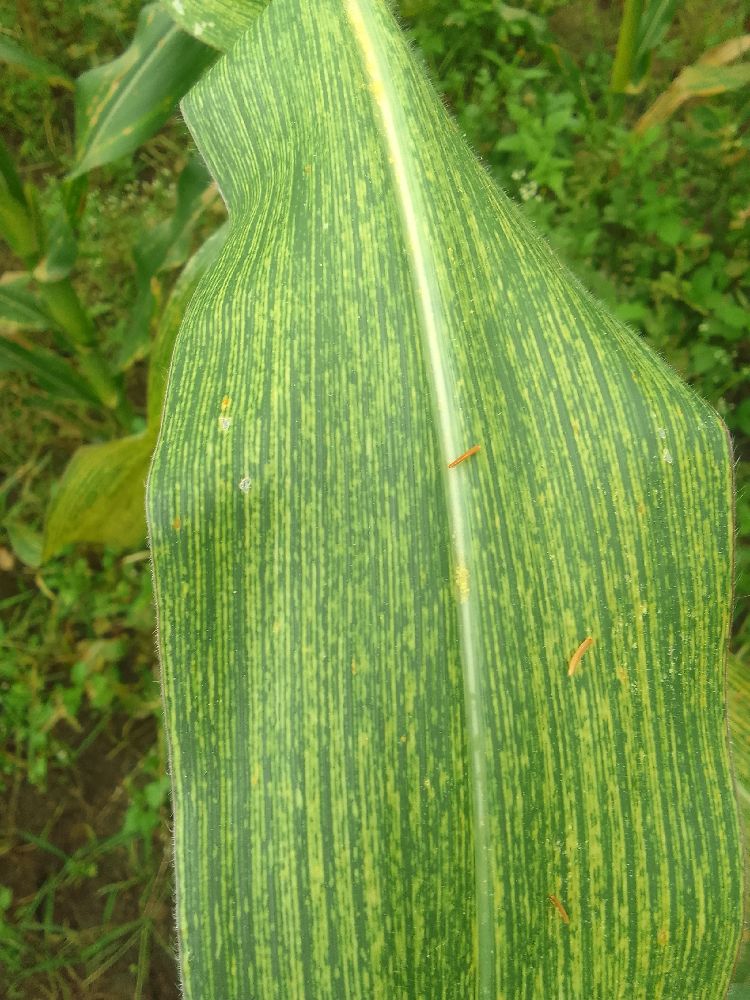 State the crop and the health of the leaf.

maize, maize streak virus
